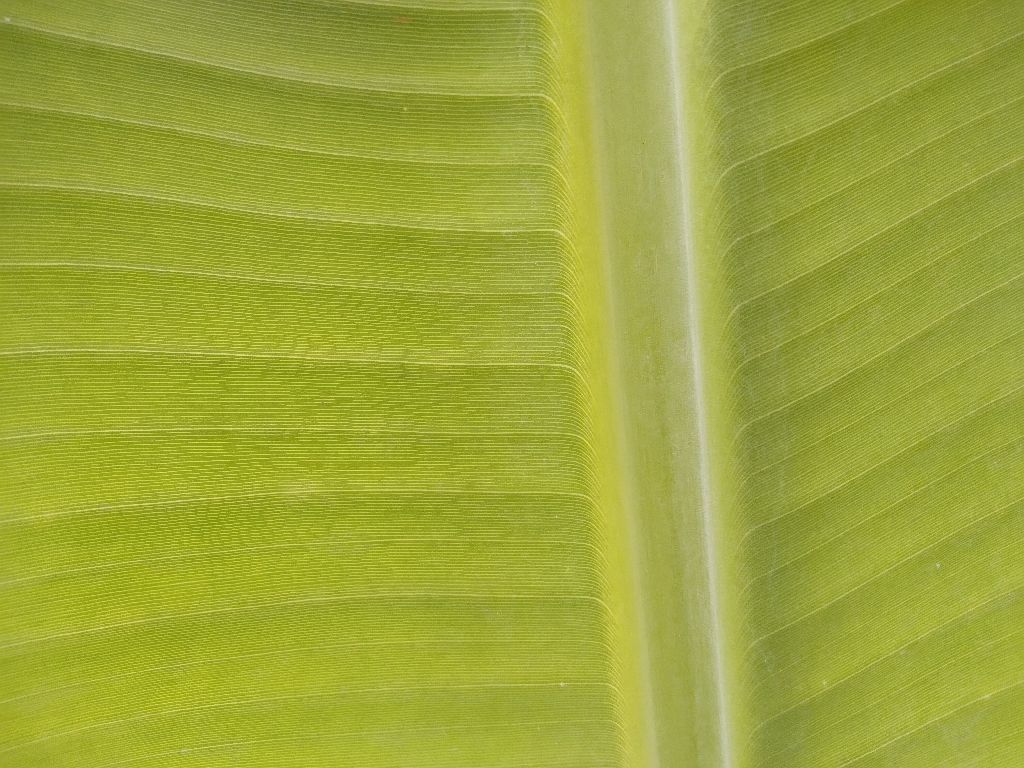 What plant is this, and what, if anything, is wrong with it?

banana, healthy
